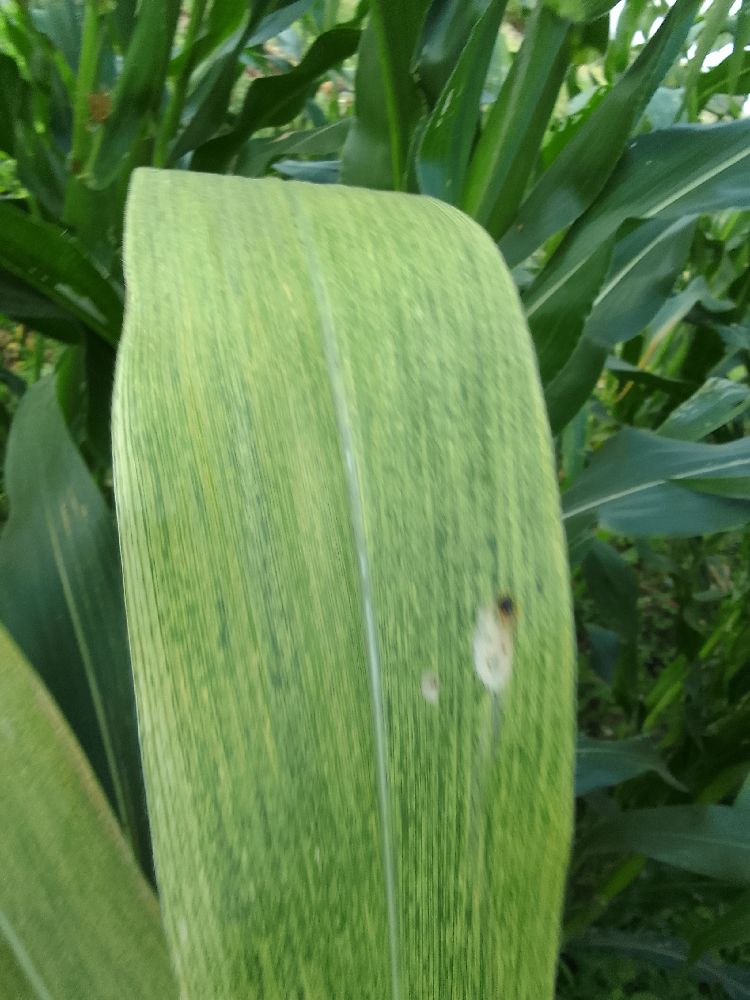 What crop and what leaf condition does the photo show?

maize, maize lethal necrosis
